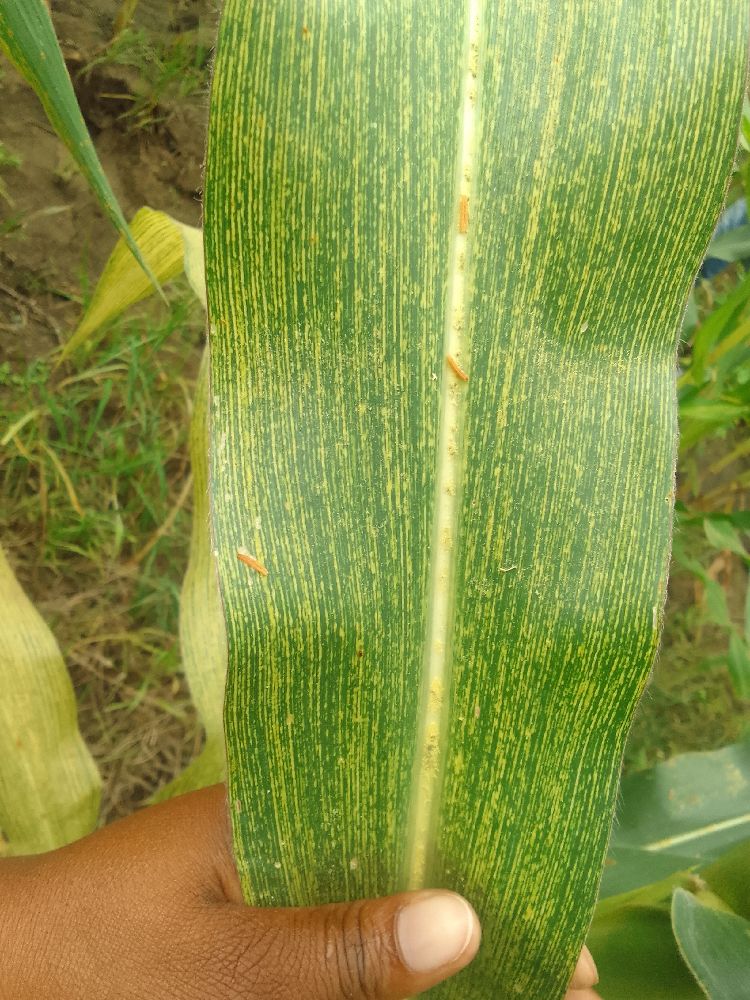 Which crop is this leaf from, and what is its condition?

maize, maize streak virus
